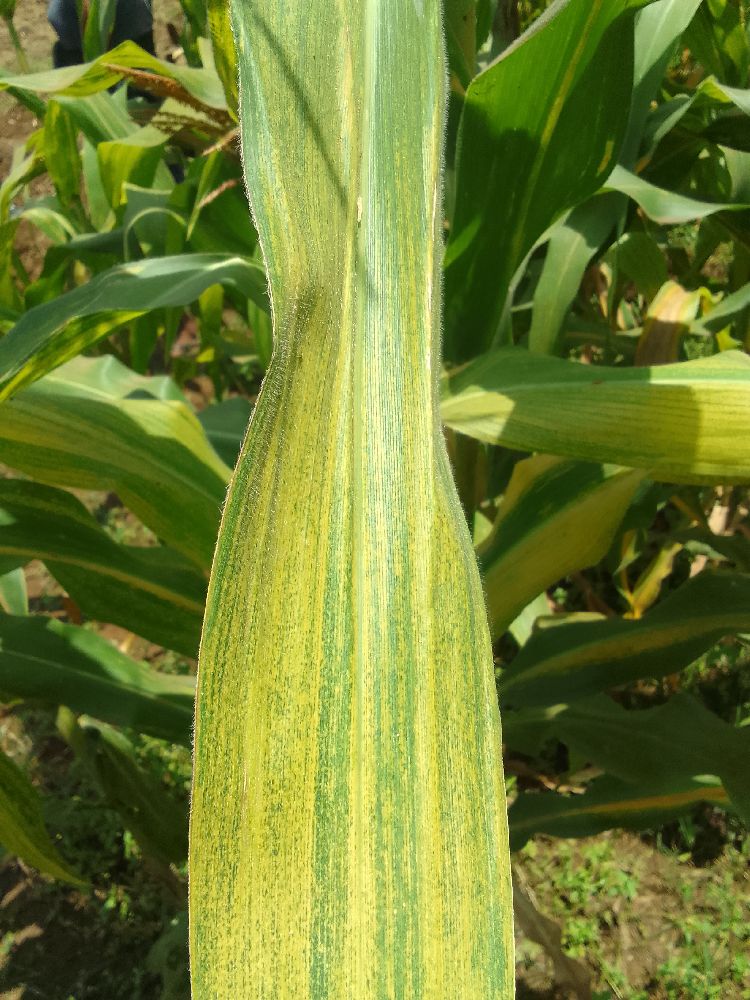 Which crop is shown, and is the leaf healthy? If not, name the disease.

maize, maize lethal necrosis
